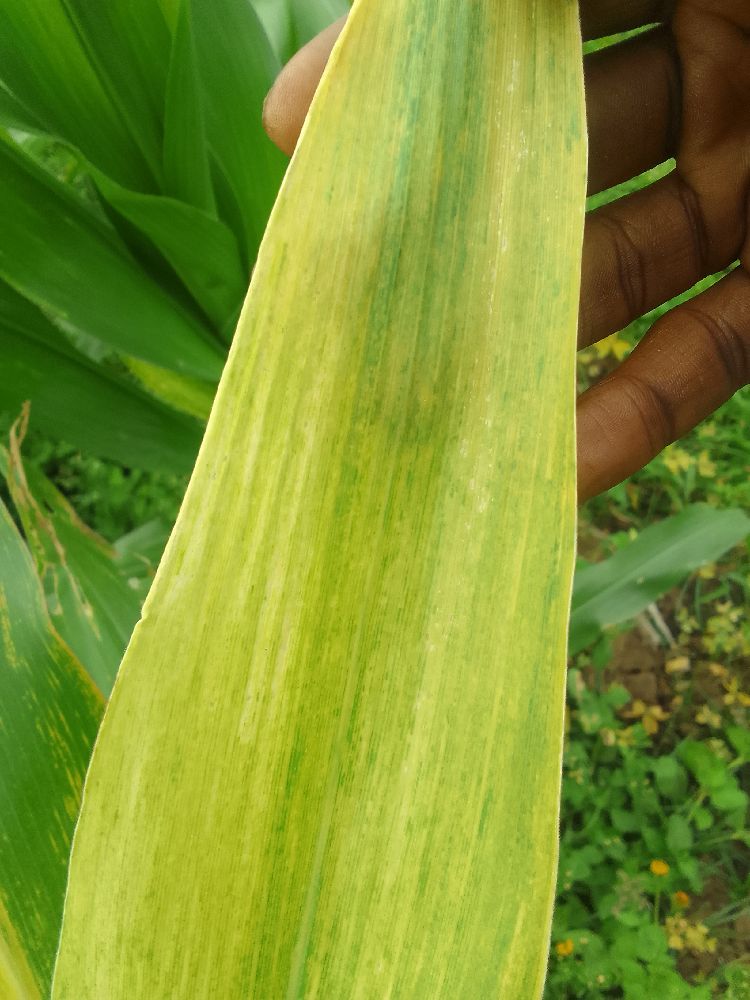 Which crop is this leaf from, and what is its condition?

maize, maize lethal necrosis
